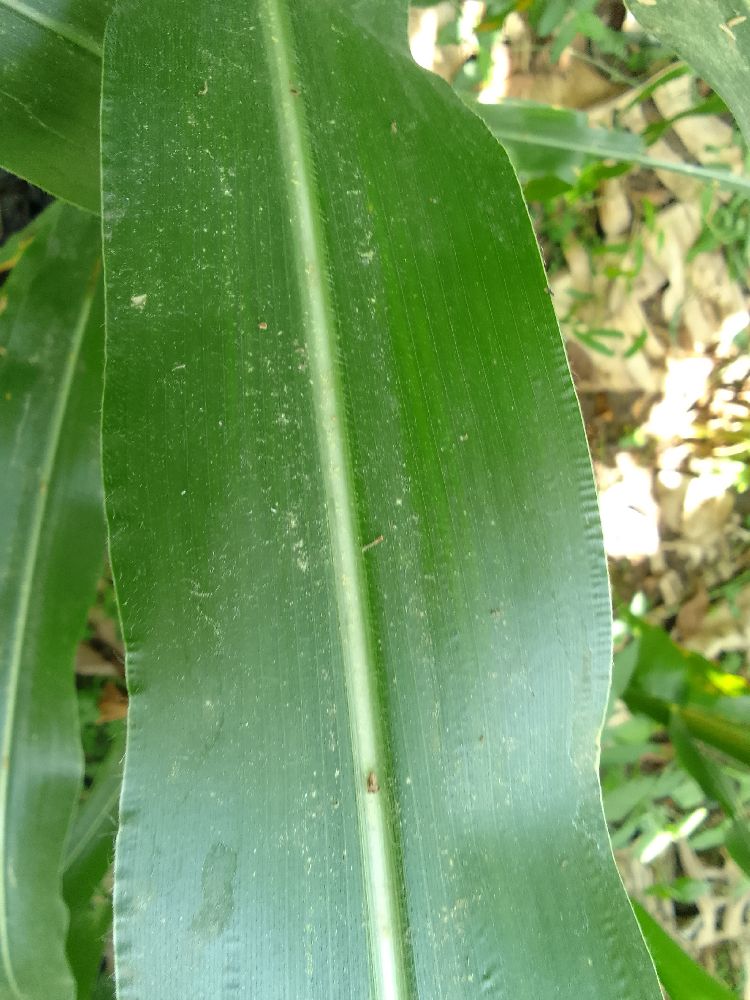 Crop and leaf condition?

maize, healthy
